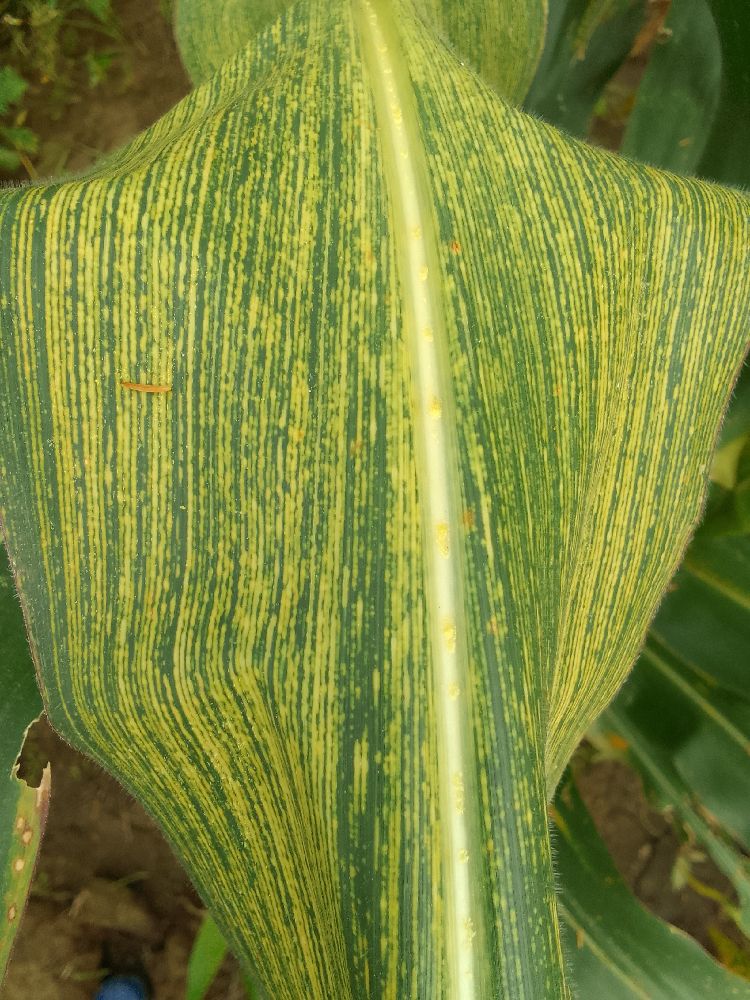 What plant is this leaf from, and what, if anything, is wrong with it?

maize, maize streak virus
